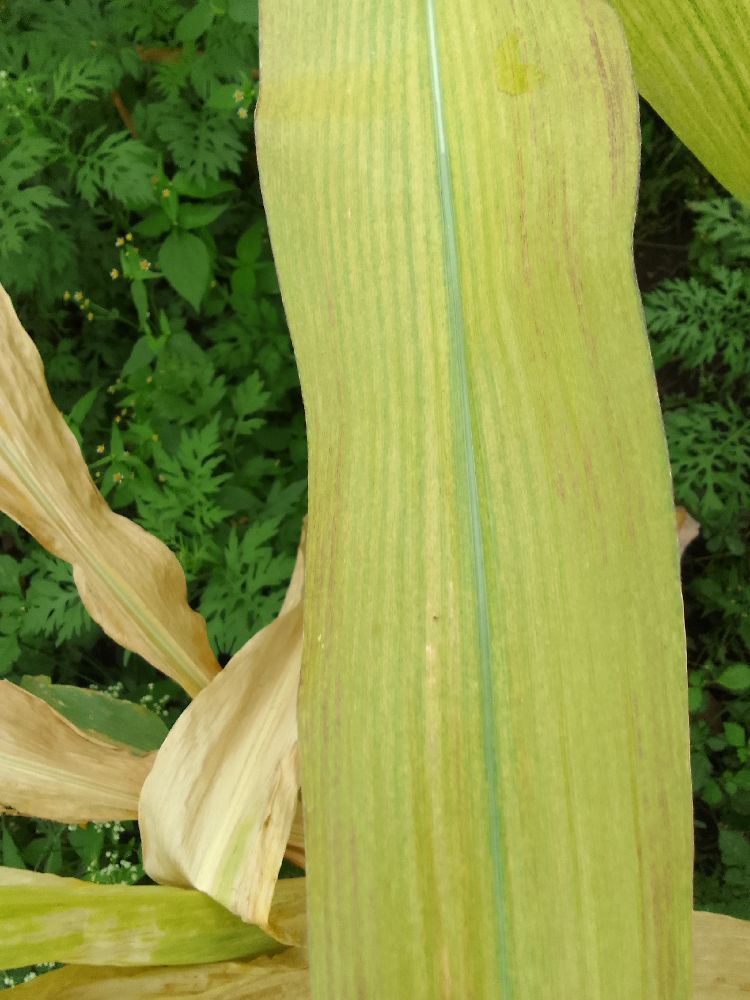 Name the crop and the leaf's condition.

maize, maize lethal necrosis
